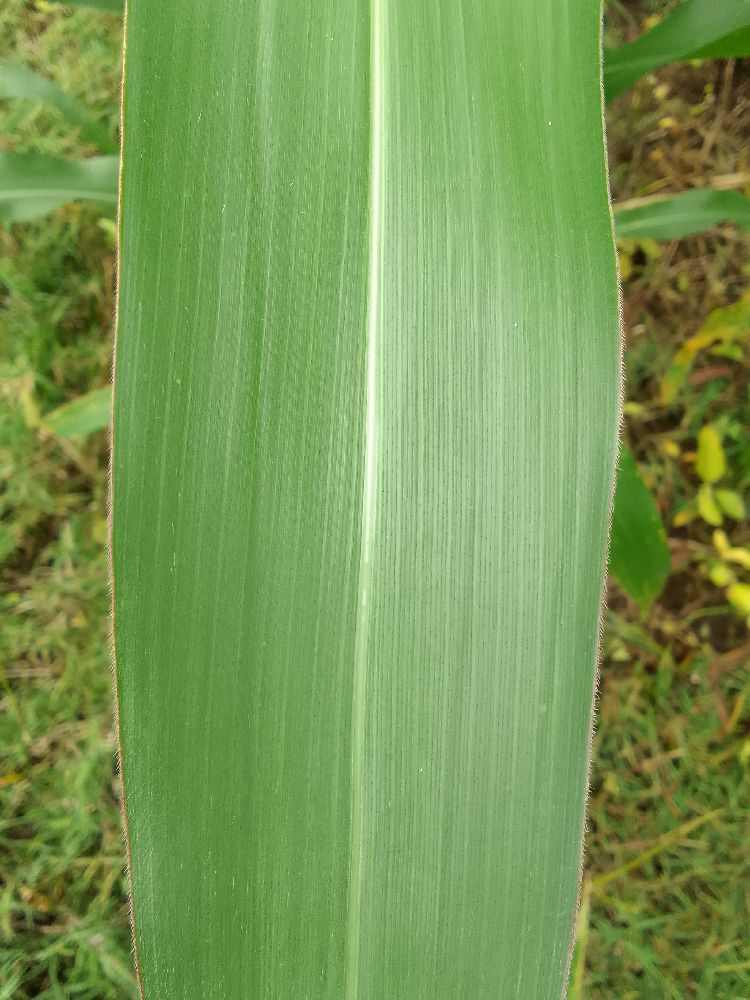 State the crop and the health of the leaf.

maize, healthy
